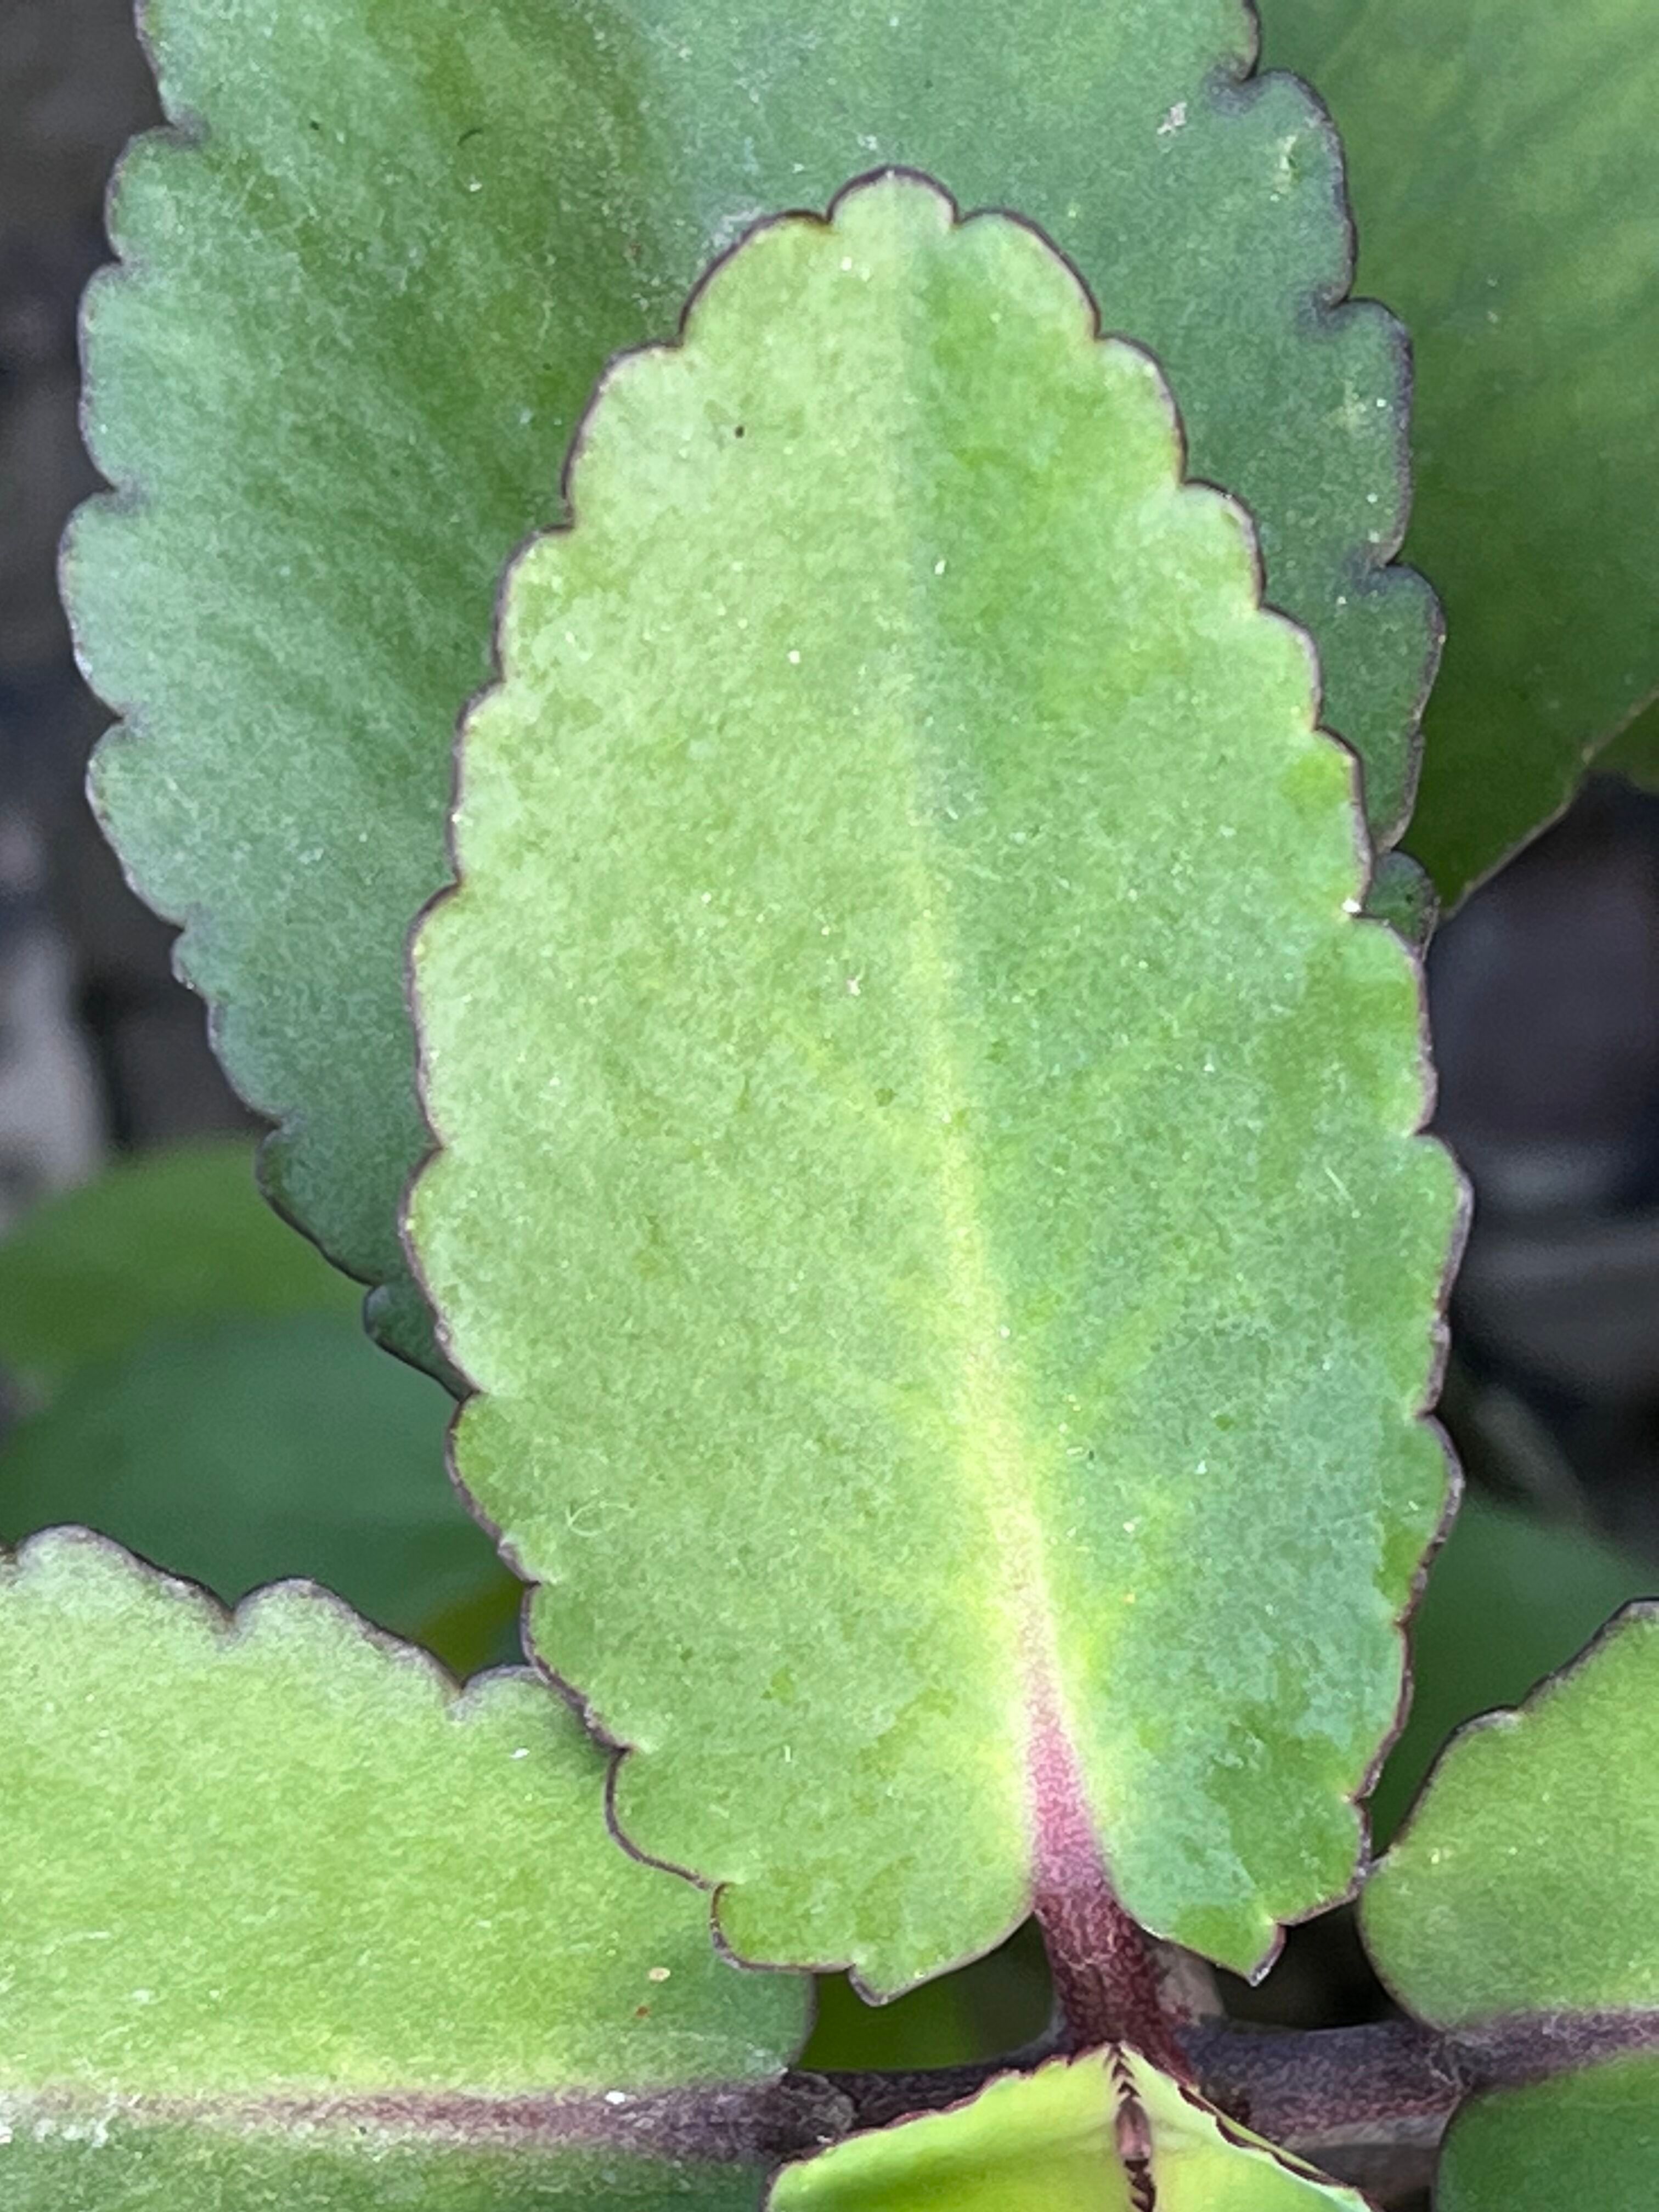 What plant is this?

pathorkuci
